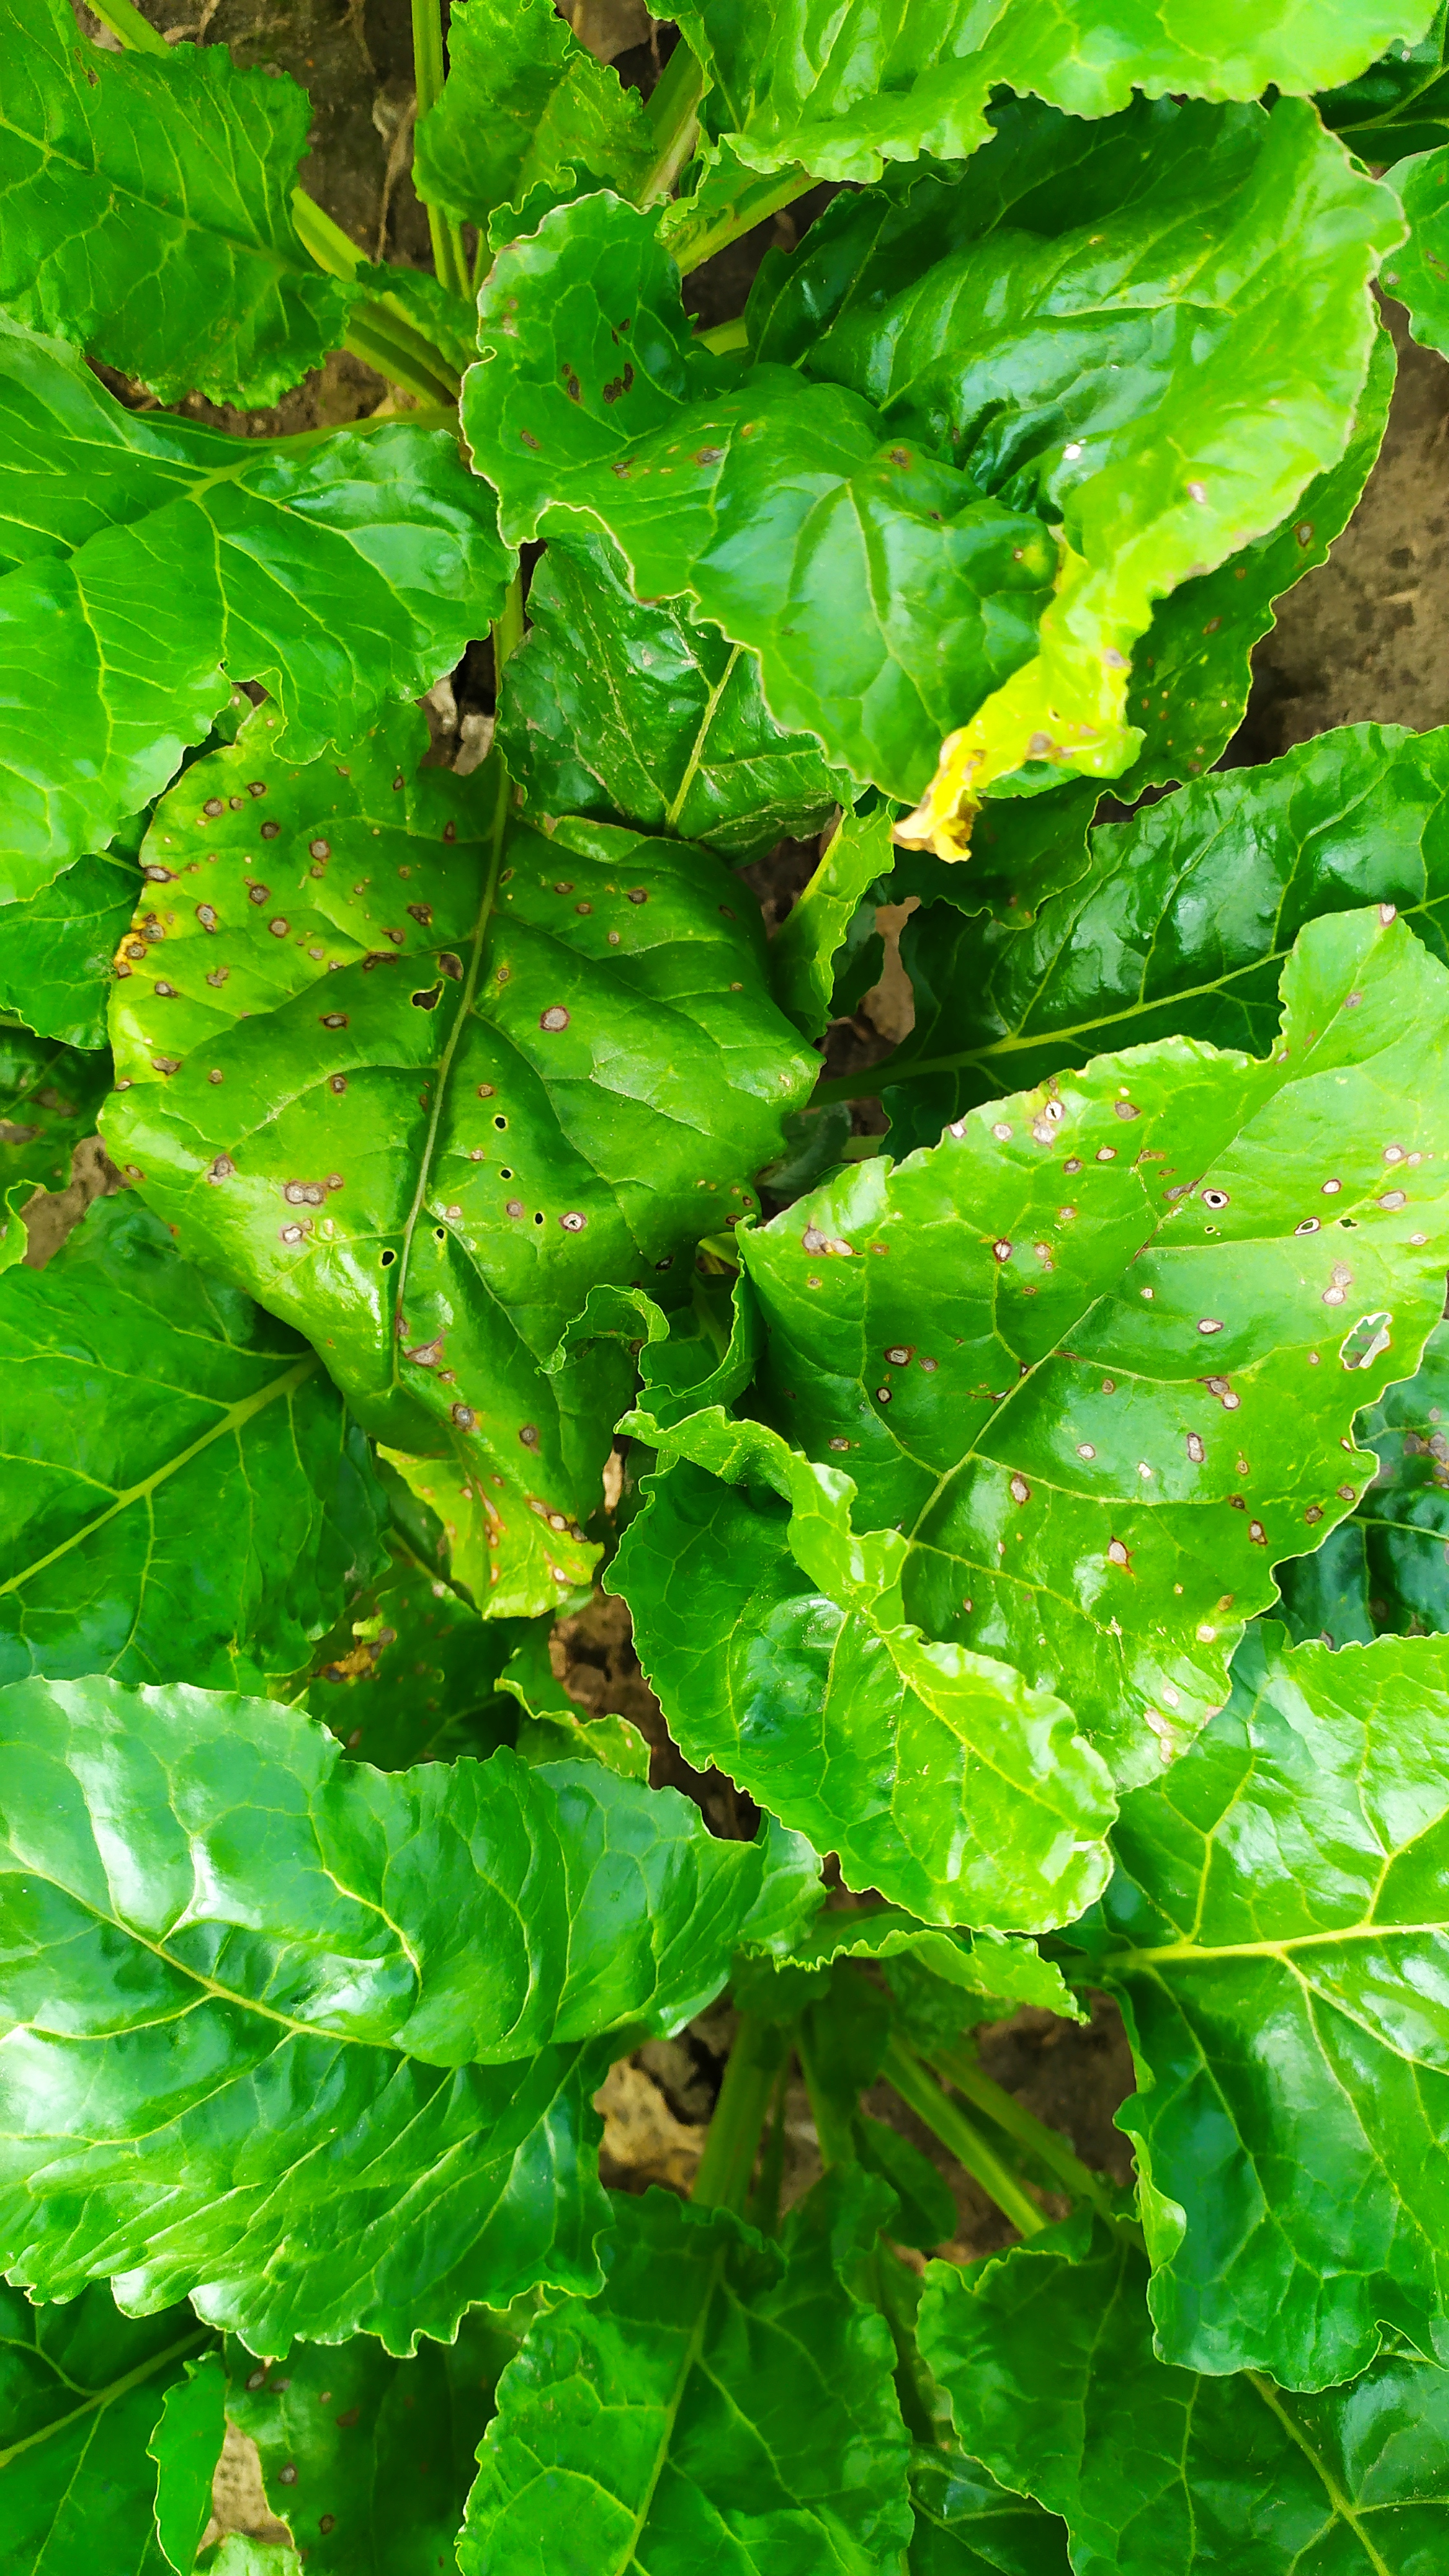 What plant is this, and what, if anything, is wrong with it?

beet, cercospora
